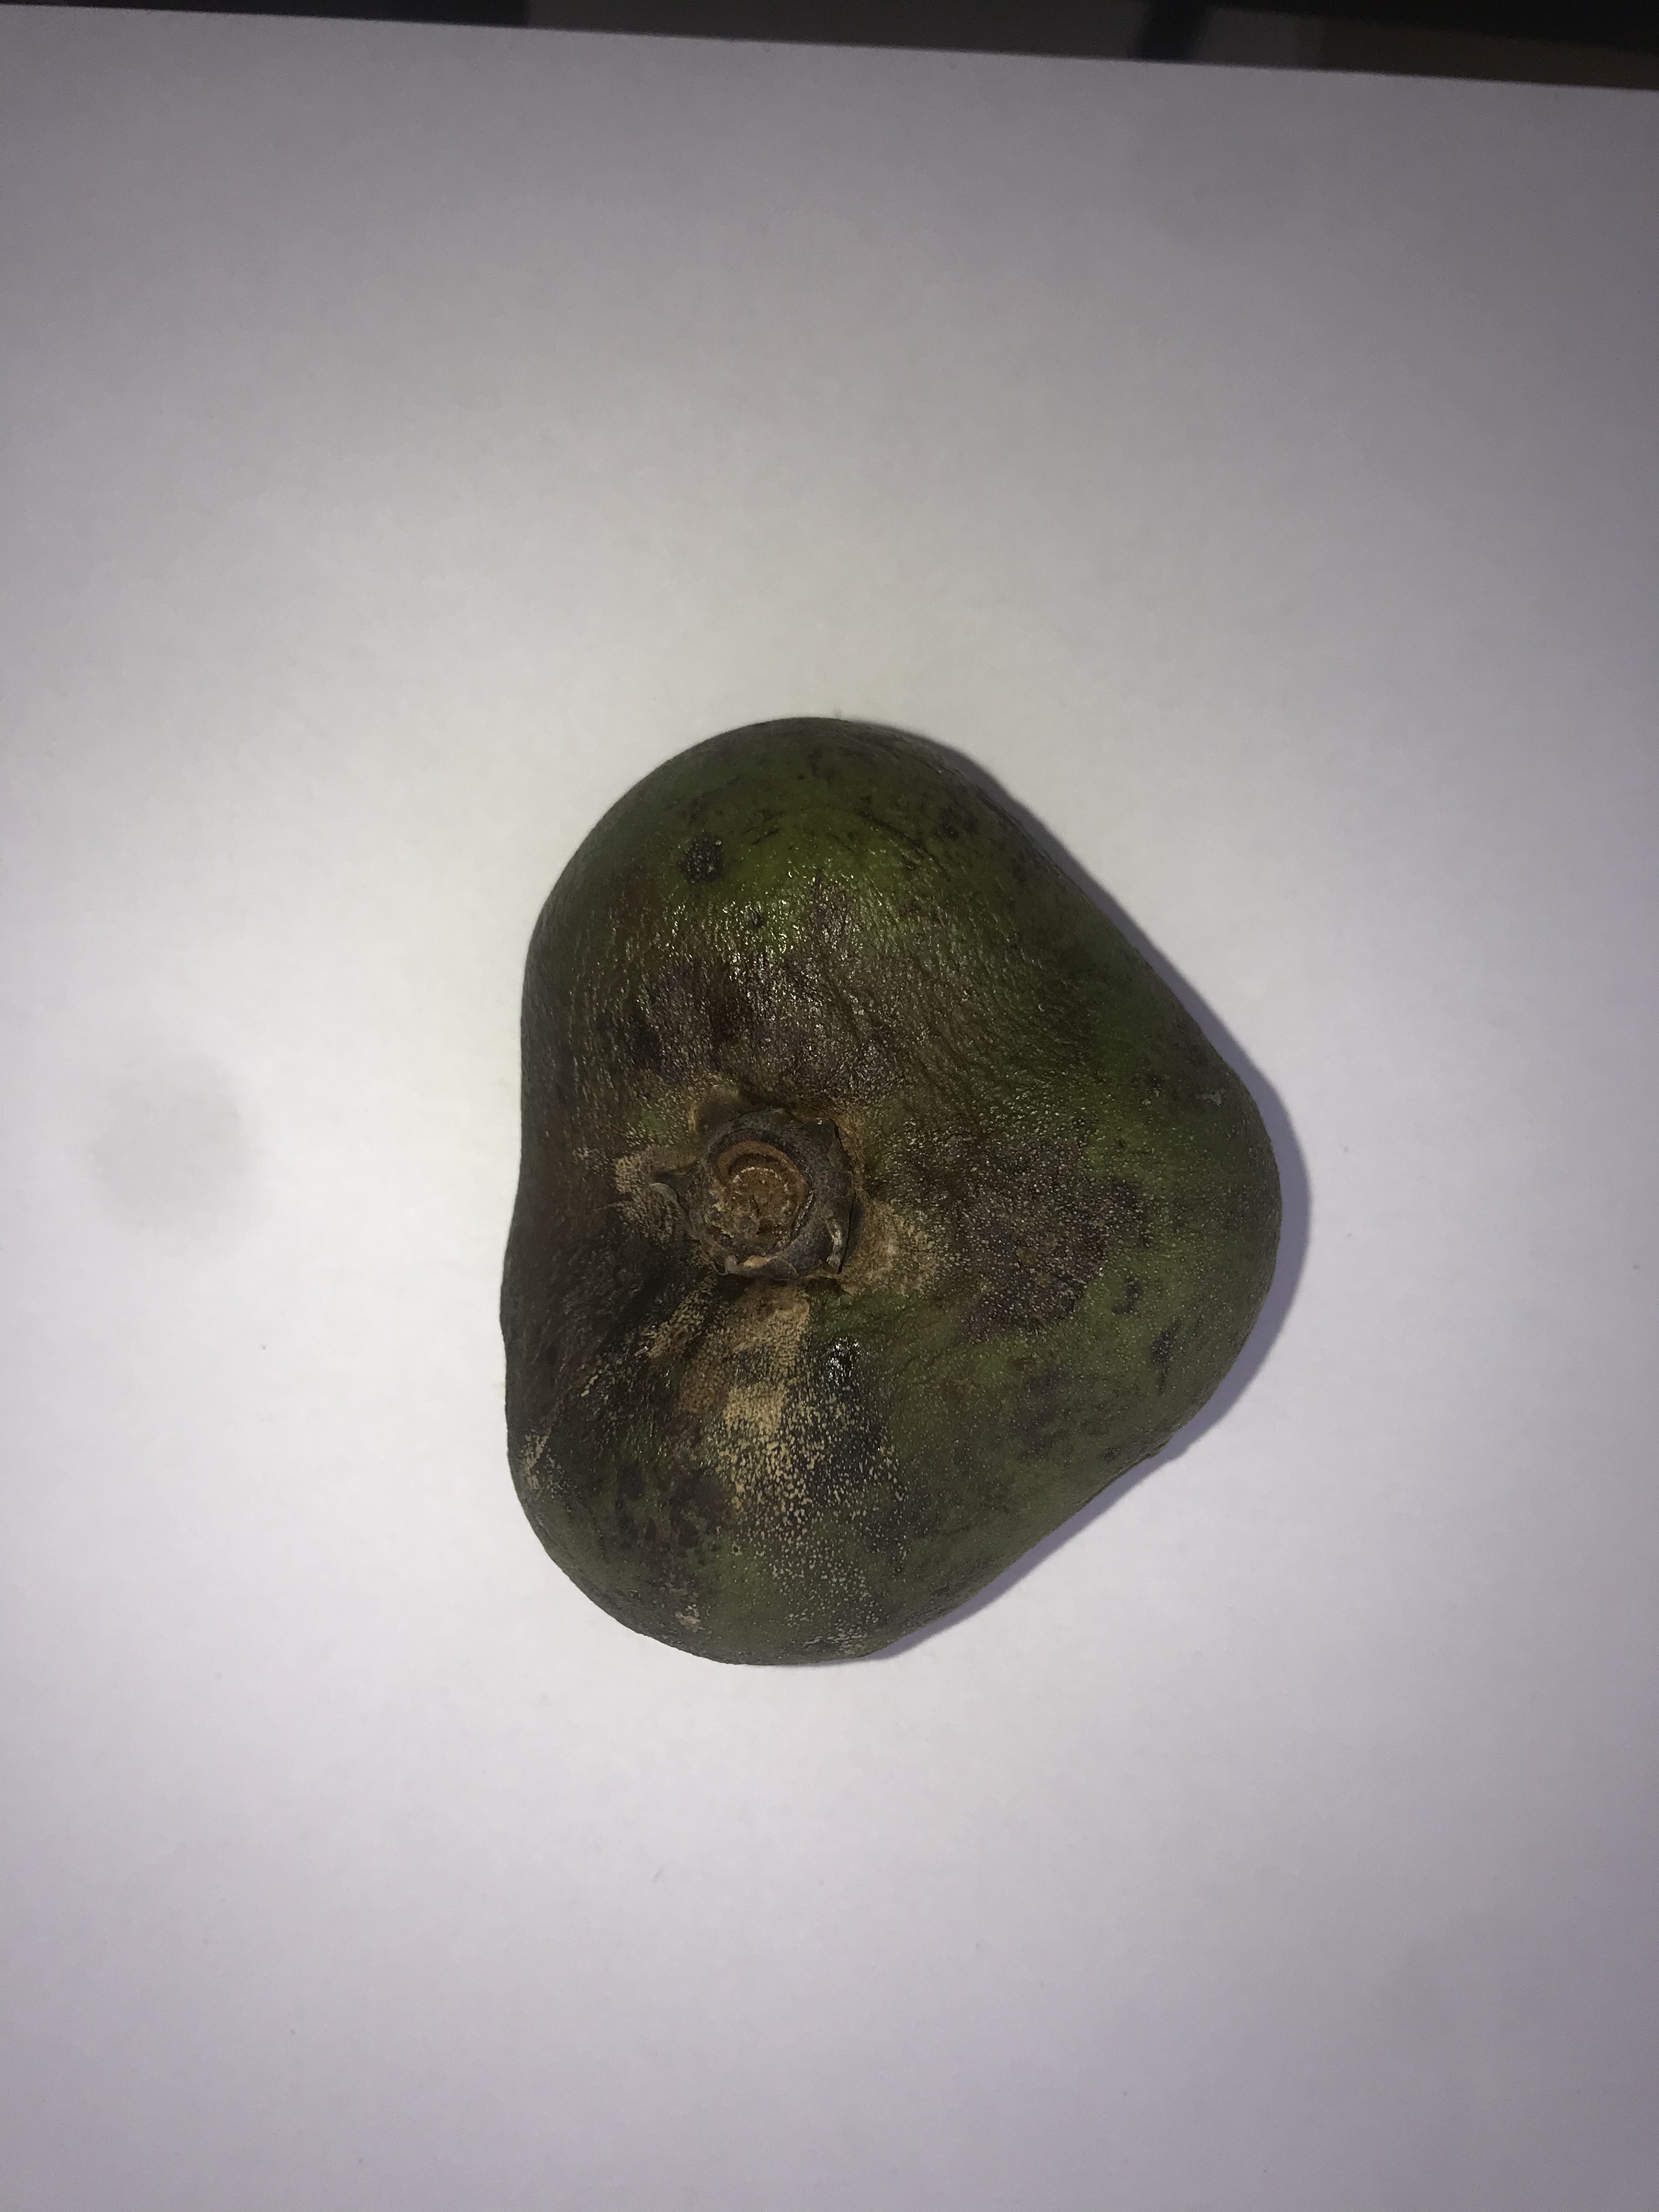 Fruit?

pequi
